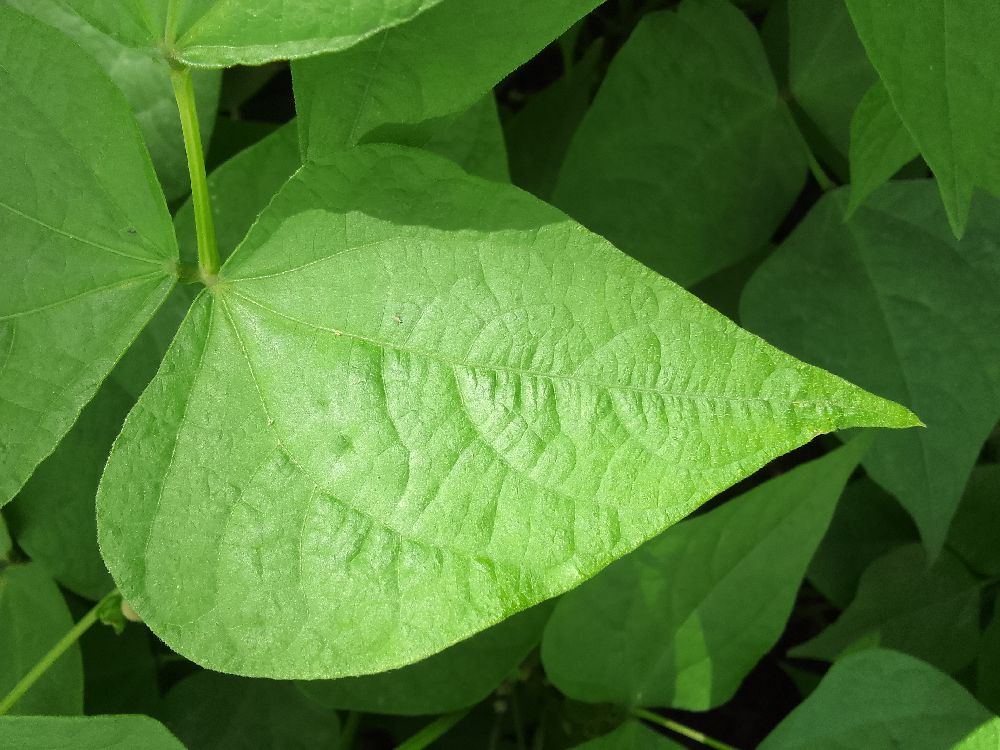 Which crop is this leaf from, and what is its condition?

common bean, healthy
